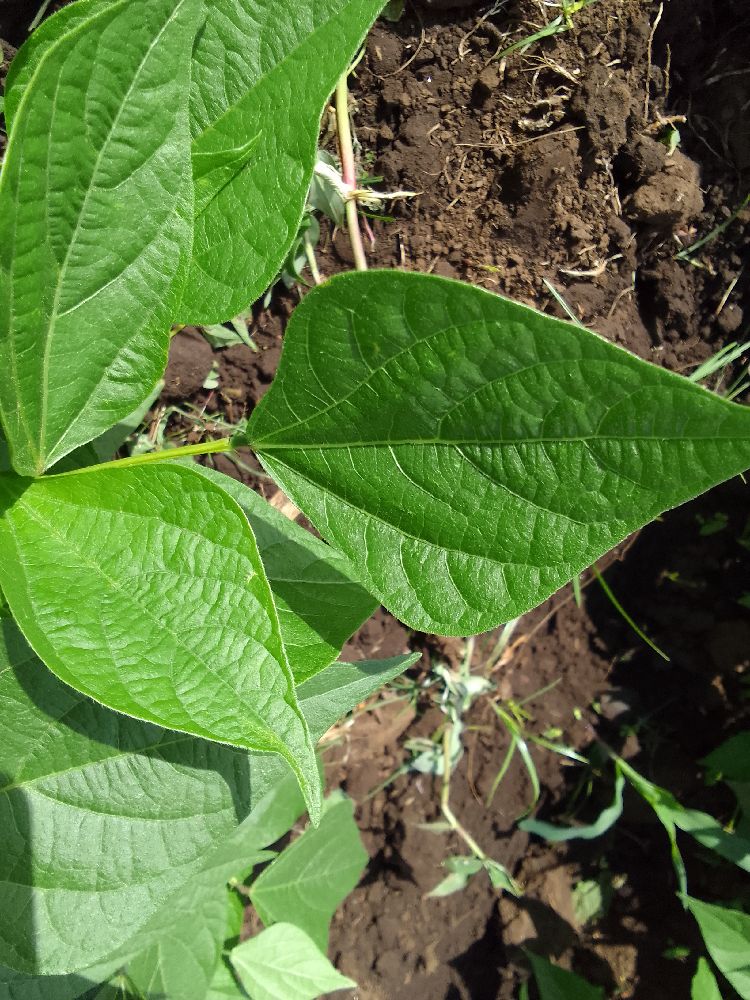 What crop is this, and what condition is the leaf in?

common bean, healthy
